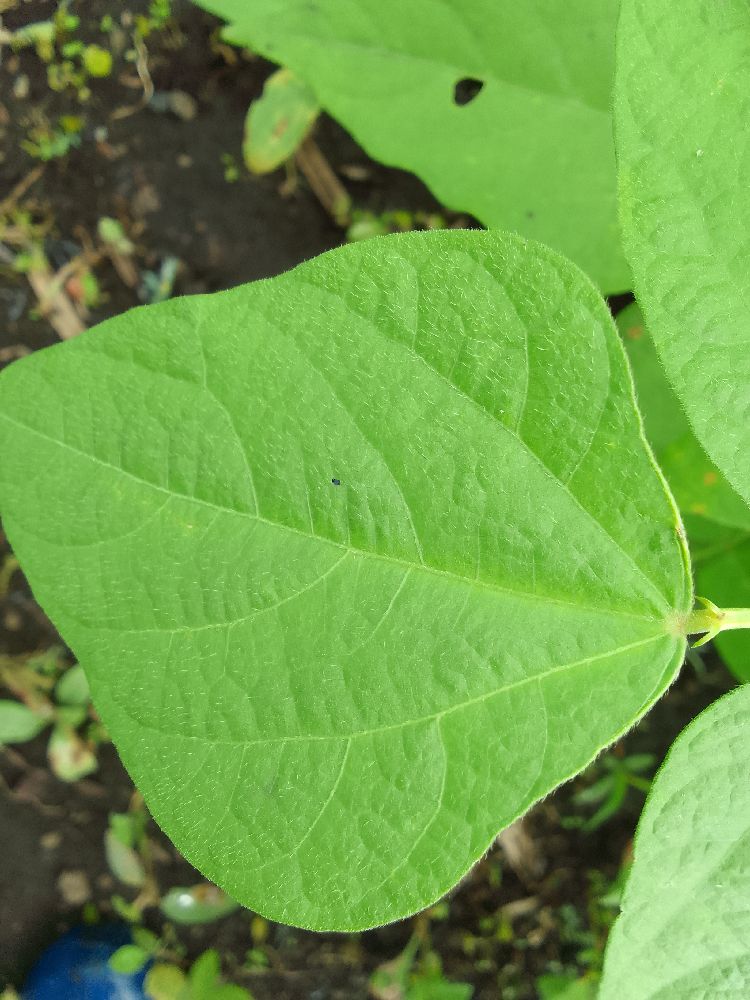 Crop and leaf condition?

common bean, healthy
